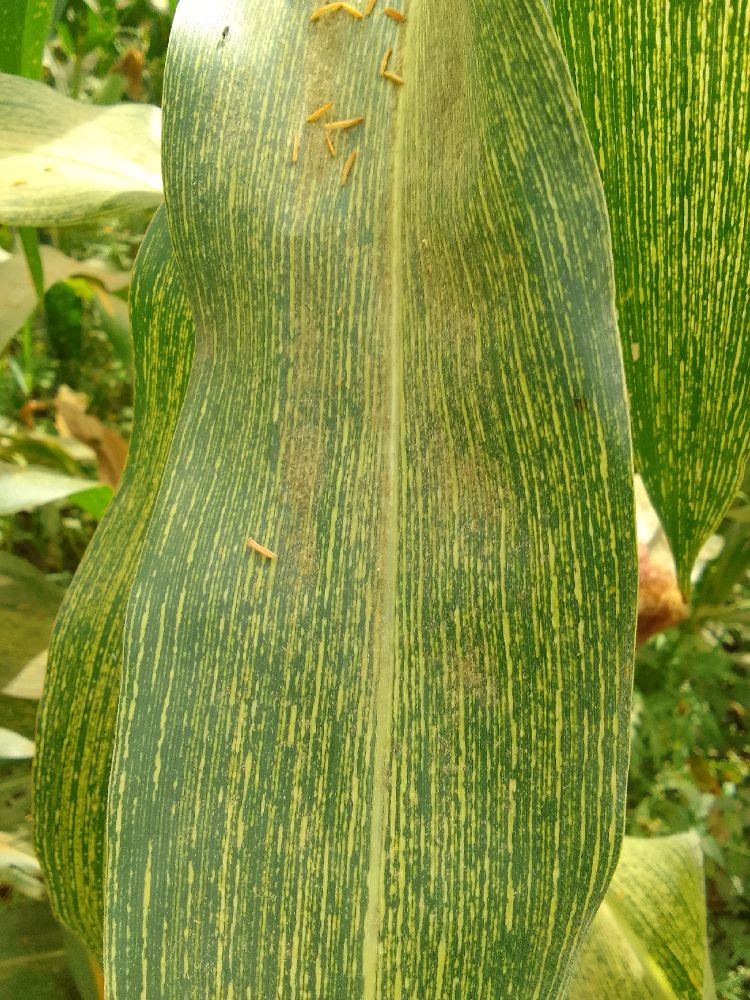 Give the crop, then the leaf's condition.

maize, maize streak virus
